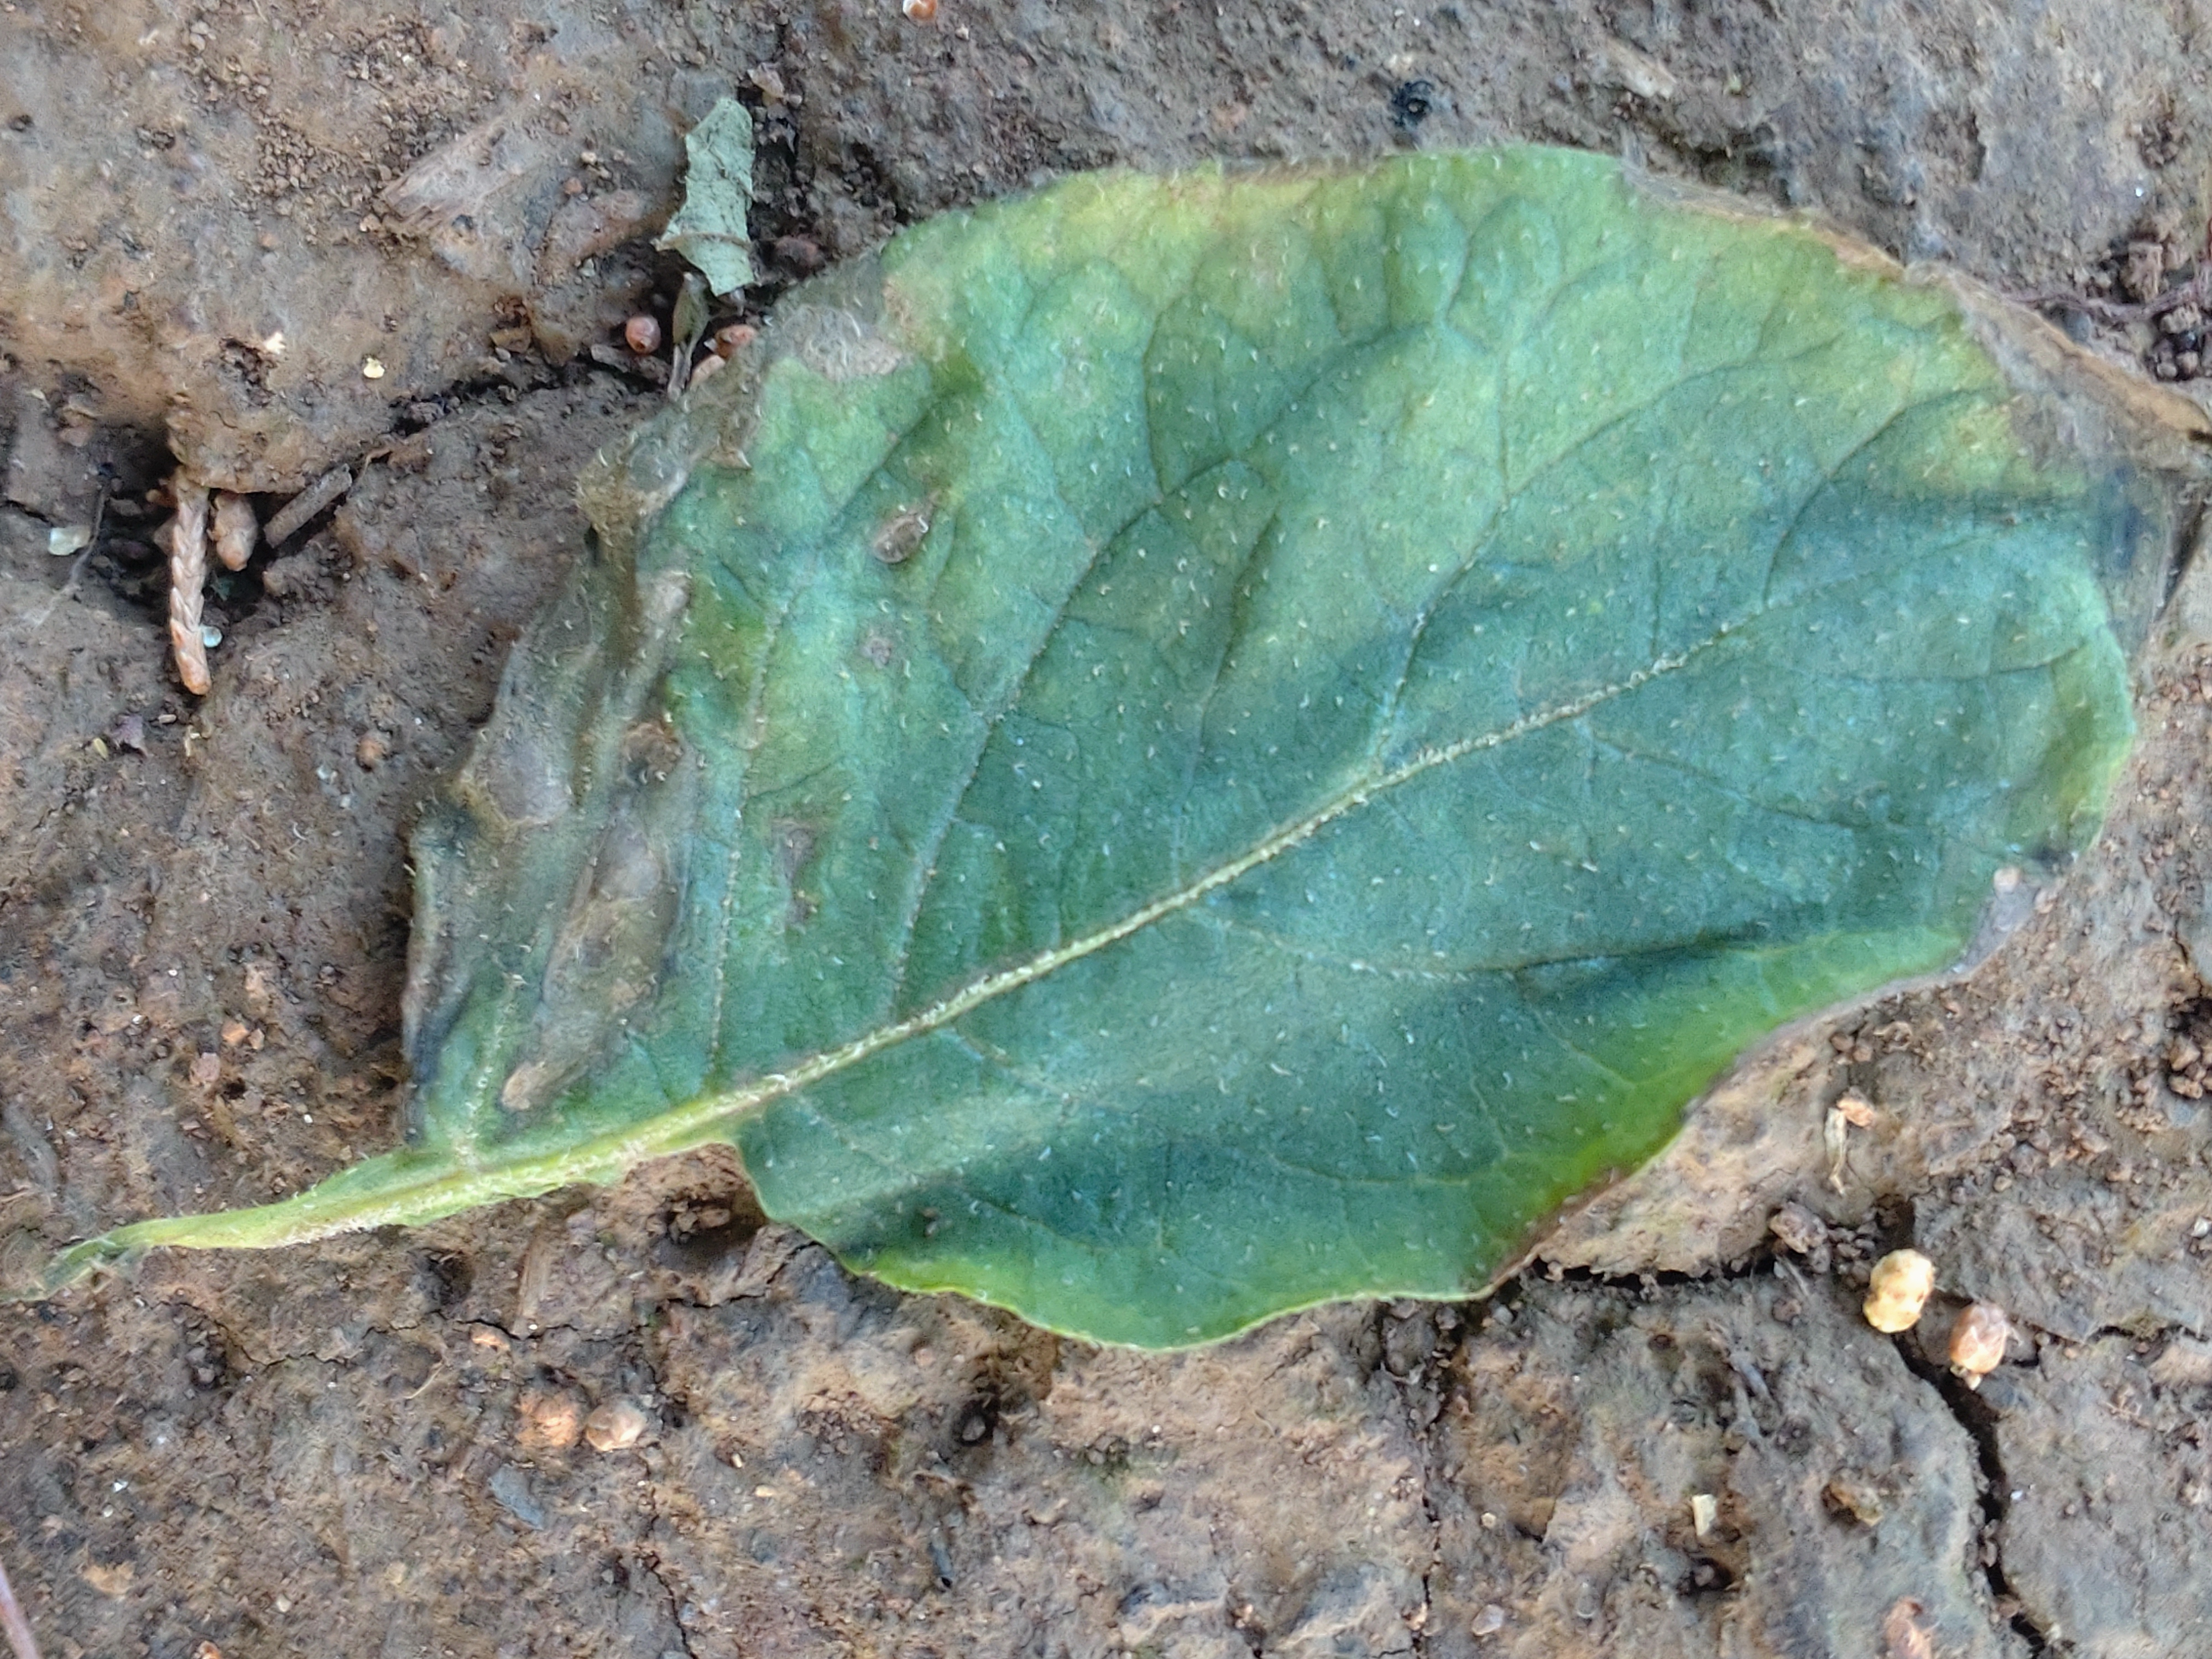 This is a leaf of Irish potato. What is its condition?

early blight
